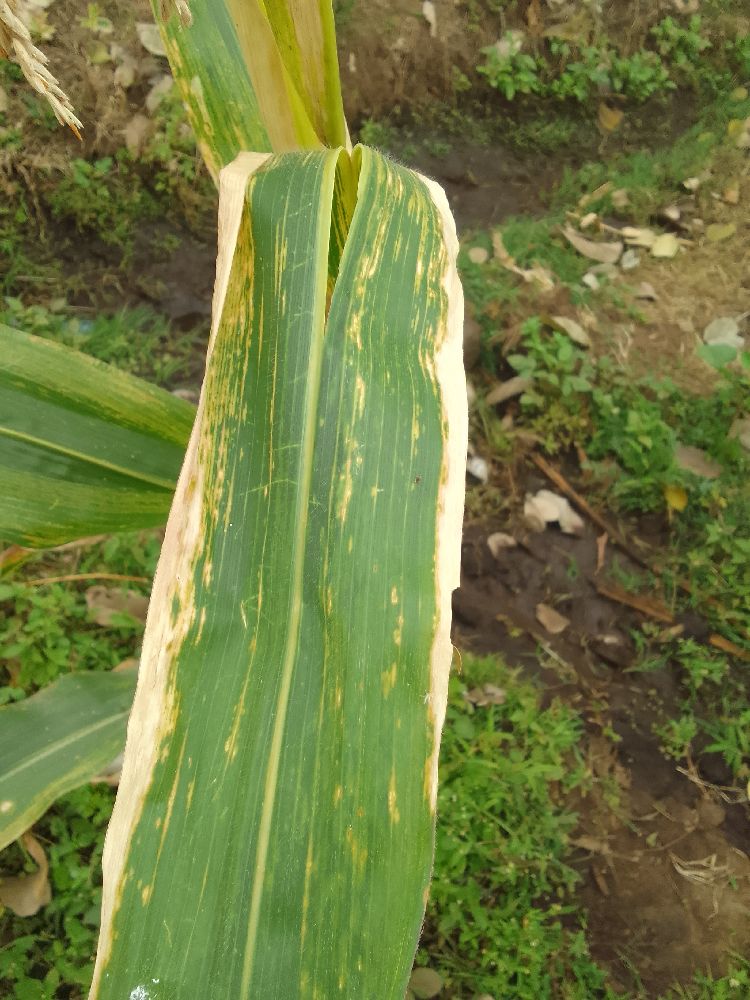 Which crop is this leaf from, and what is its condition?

maize, maize lethal necrosis
